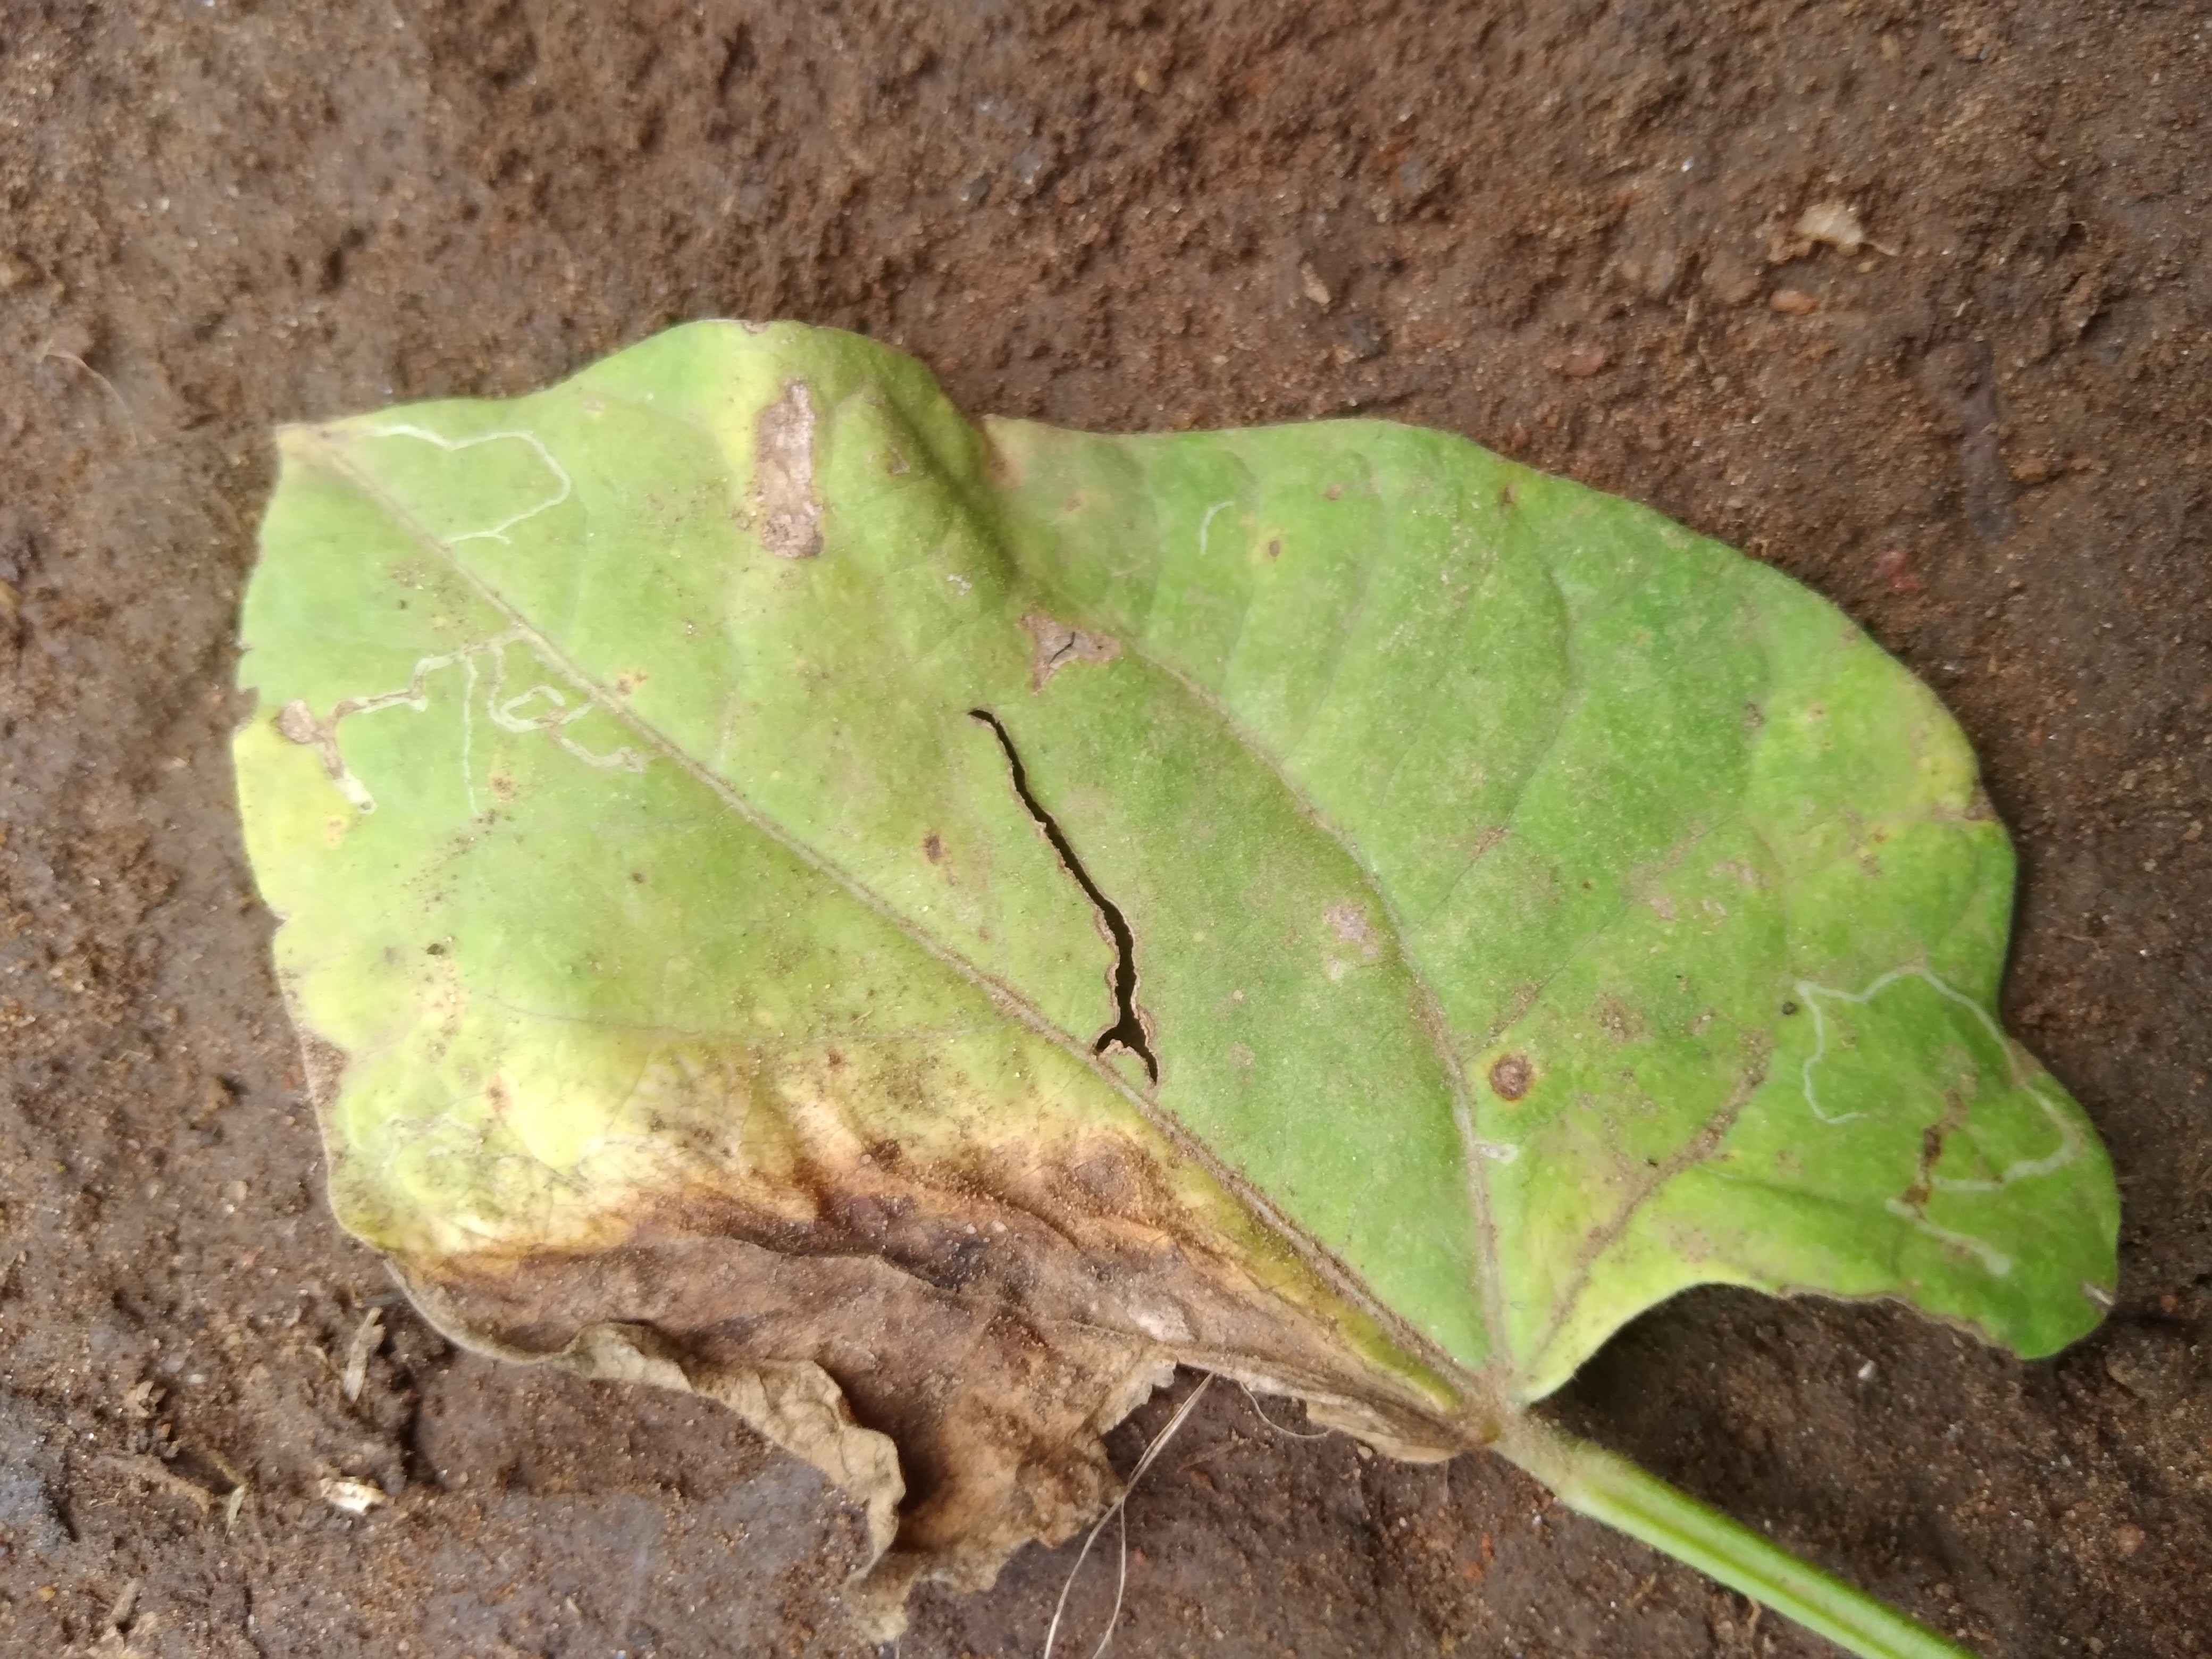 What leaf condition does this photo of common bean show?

rust
